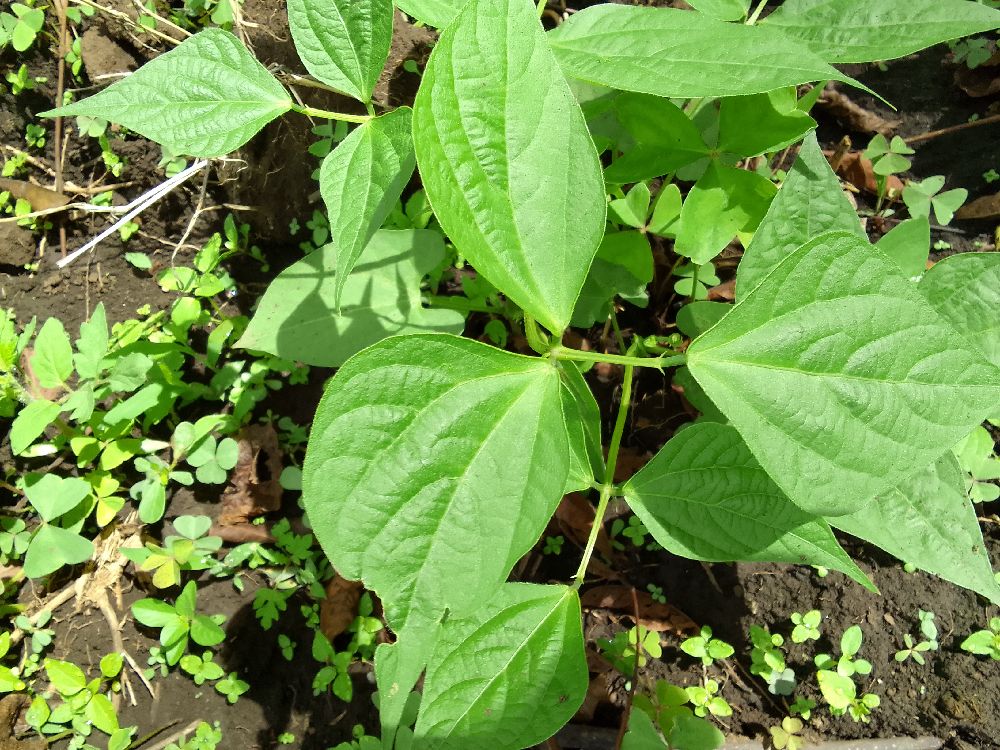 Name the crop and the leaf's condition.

maize, healthy
